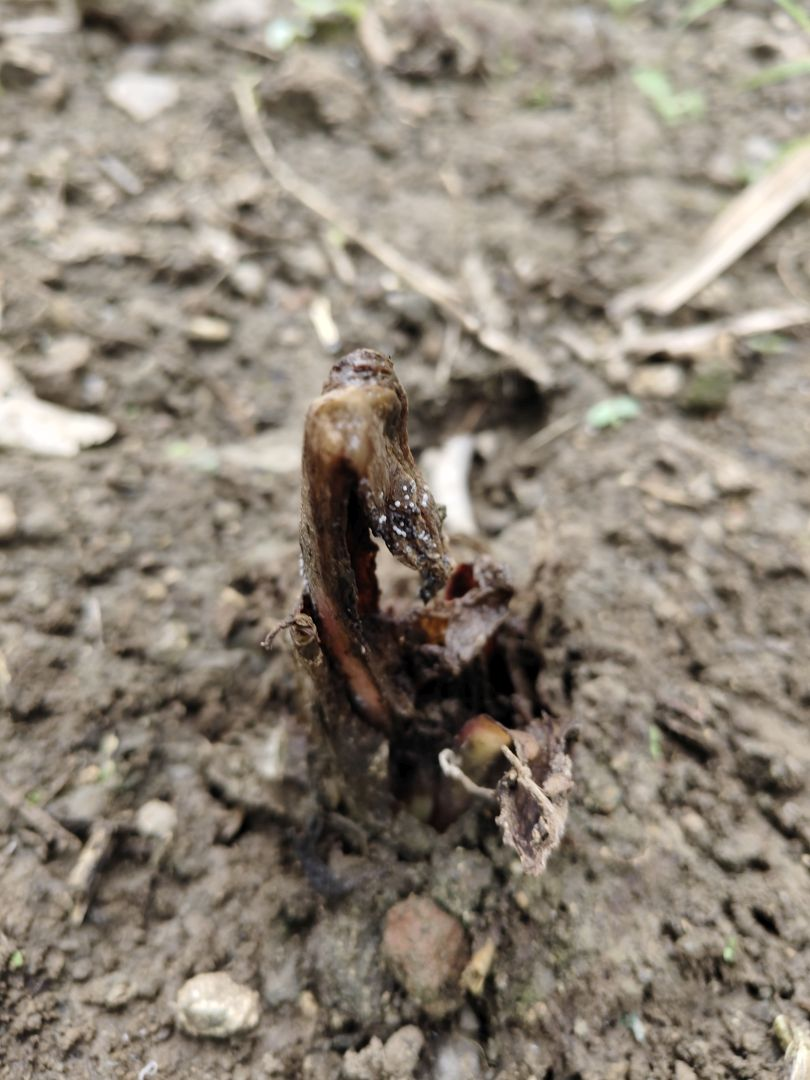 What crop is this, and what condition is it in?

taro, root rot
